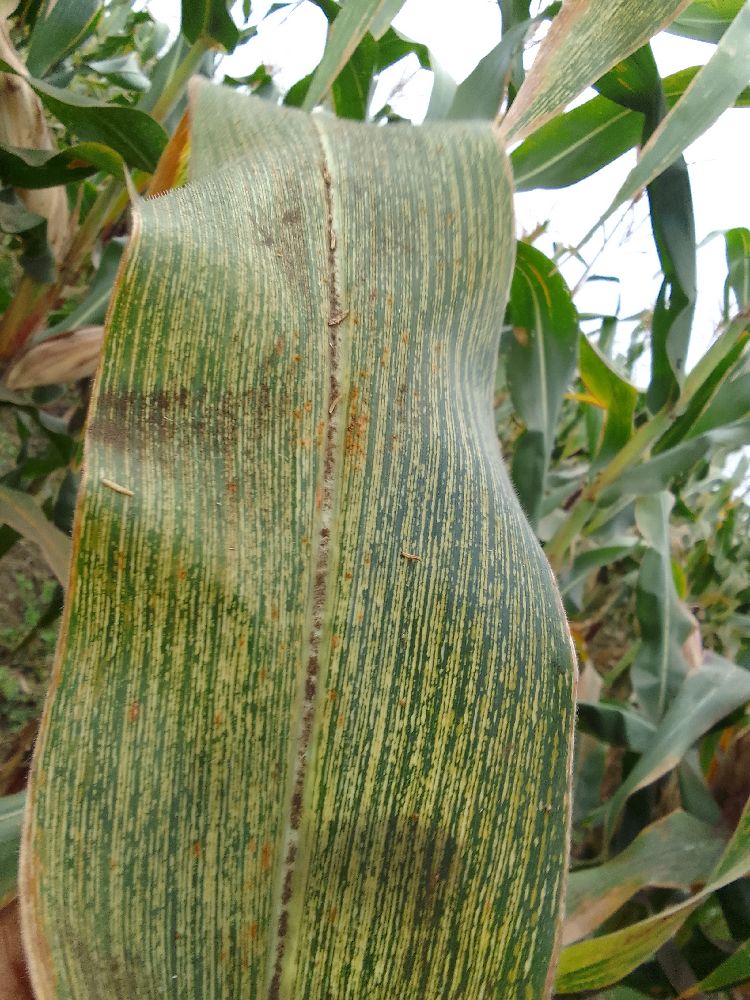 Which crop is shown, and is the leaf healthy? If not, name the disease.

maize, maize streak virus
